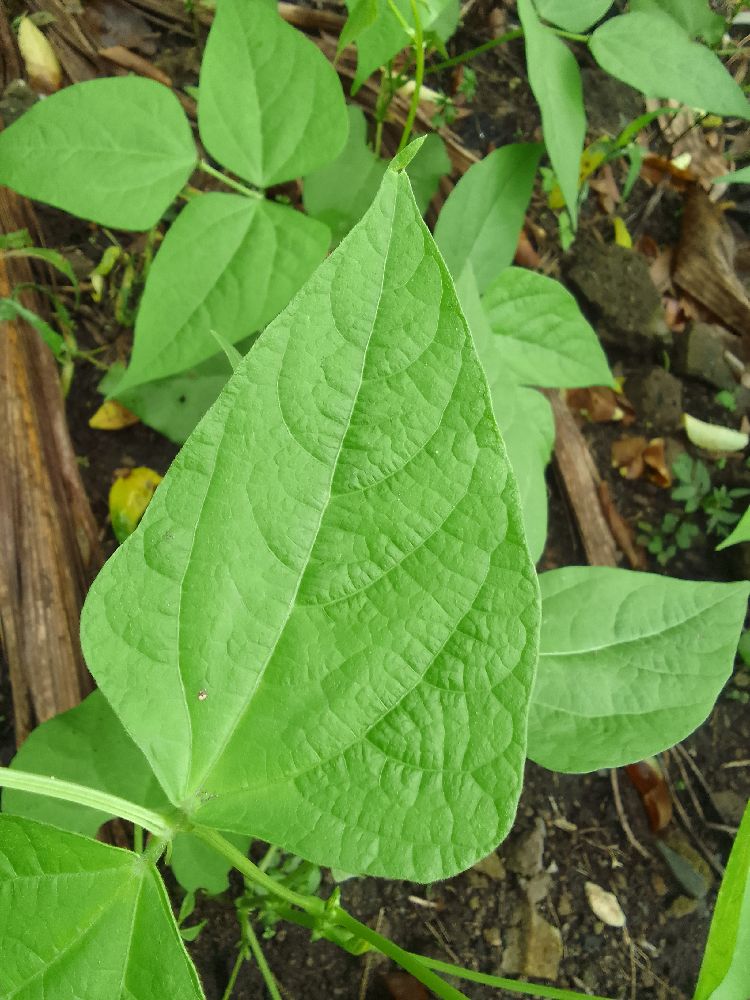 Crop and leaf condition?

common bean, healthy
